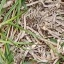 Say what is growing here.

grass
